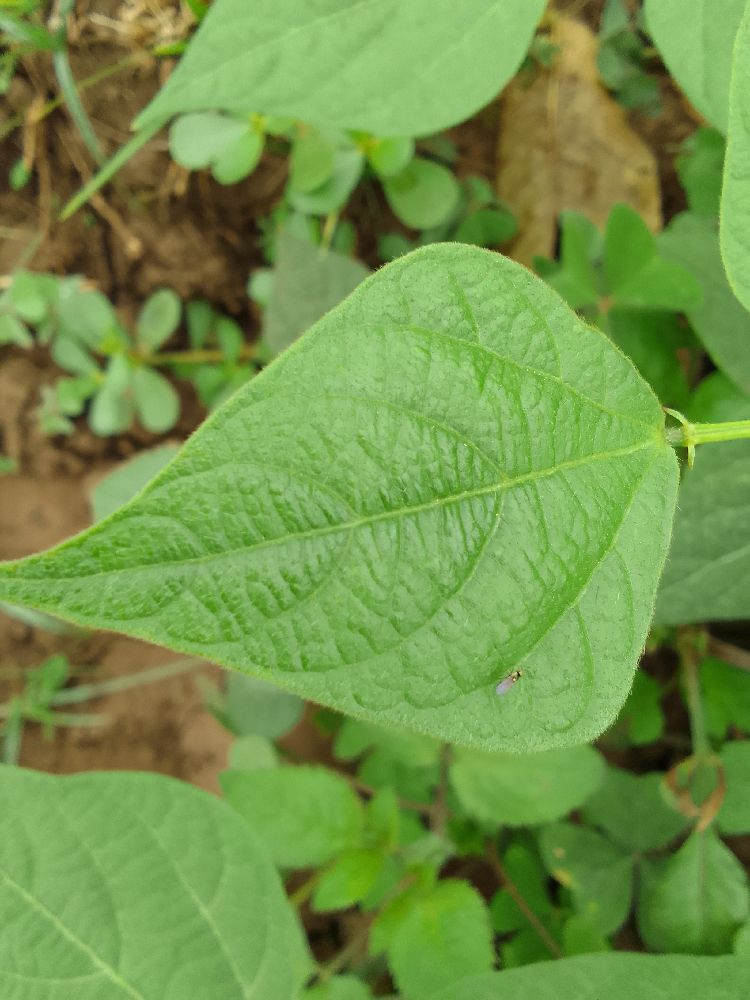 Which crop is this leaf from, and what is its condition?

common bean, healthy
